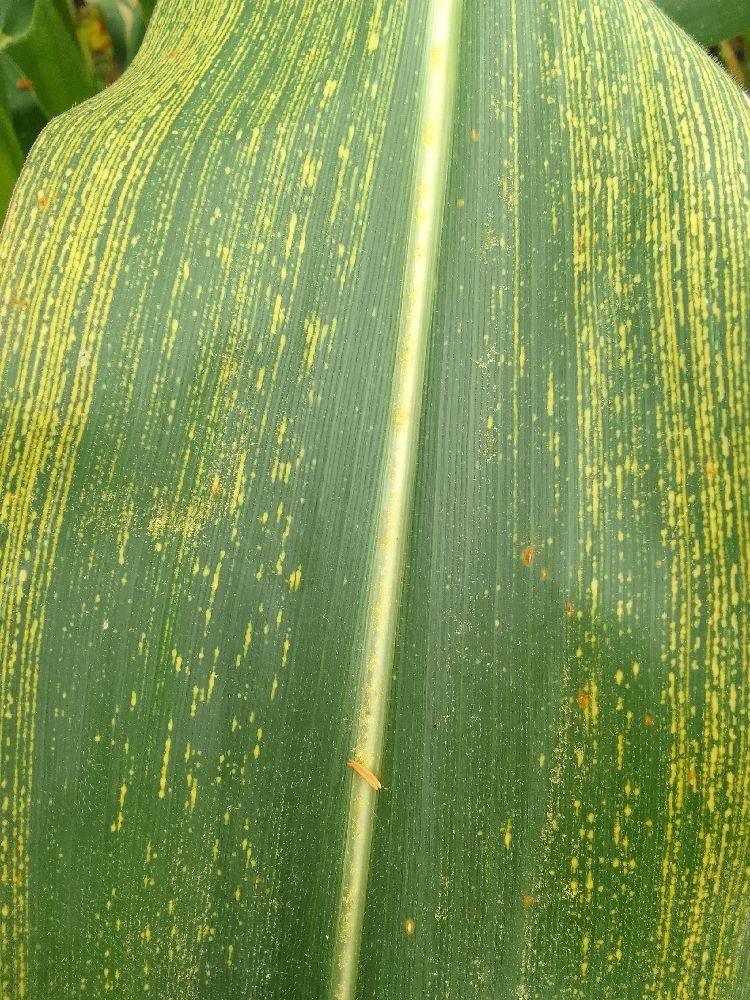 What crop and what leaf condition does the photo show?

maize, maize streak virus
